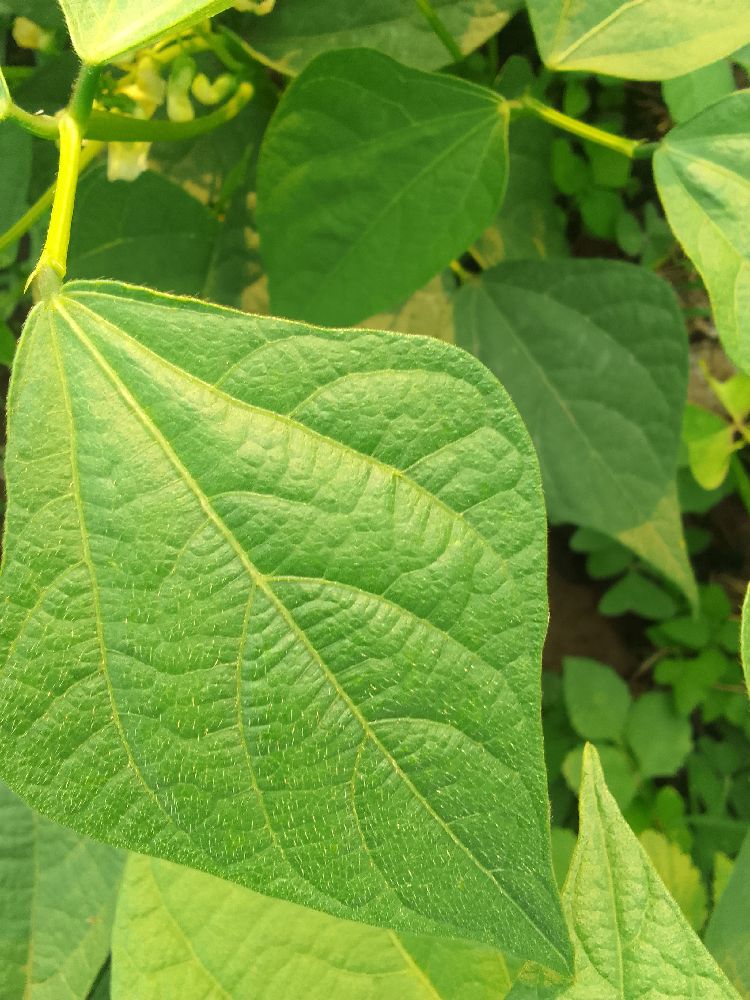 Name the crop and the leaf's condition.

common bean, healthy
